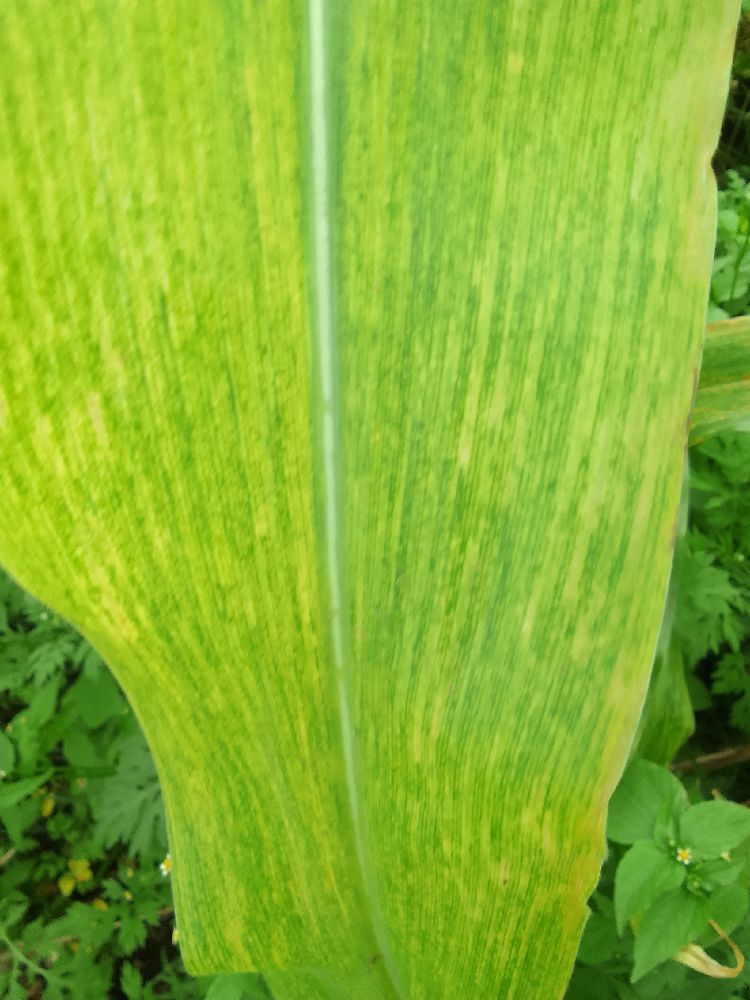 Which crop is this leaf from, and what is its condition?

maize, maize lethal necrosis
